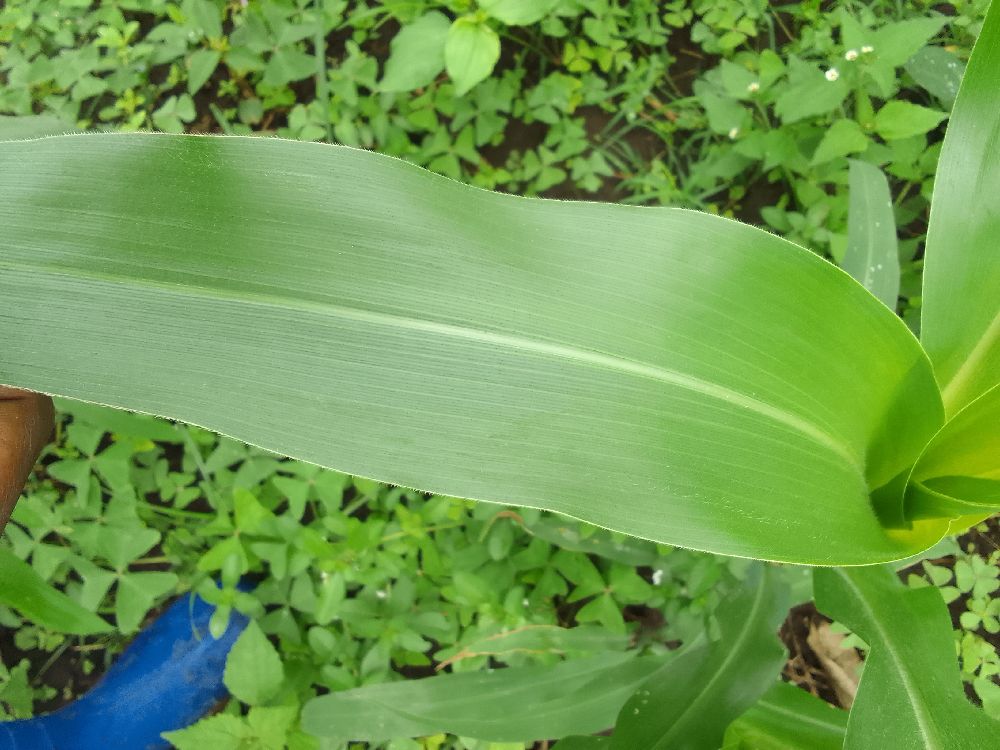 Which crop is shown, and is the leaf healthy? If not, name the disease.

maize, healthy
